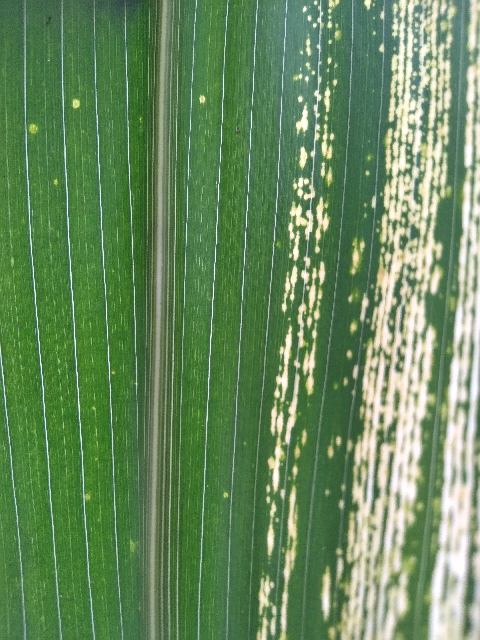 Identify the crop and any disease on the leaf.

maize, maize streak virus
